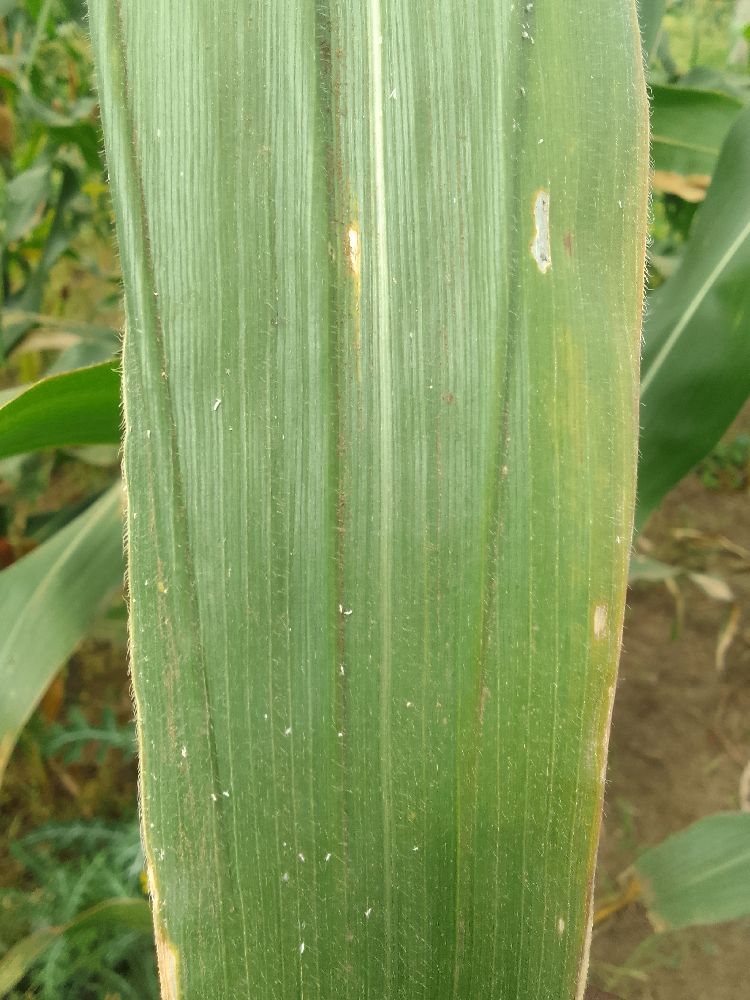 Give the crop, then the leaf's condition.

maize, healthy
